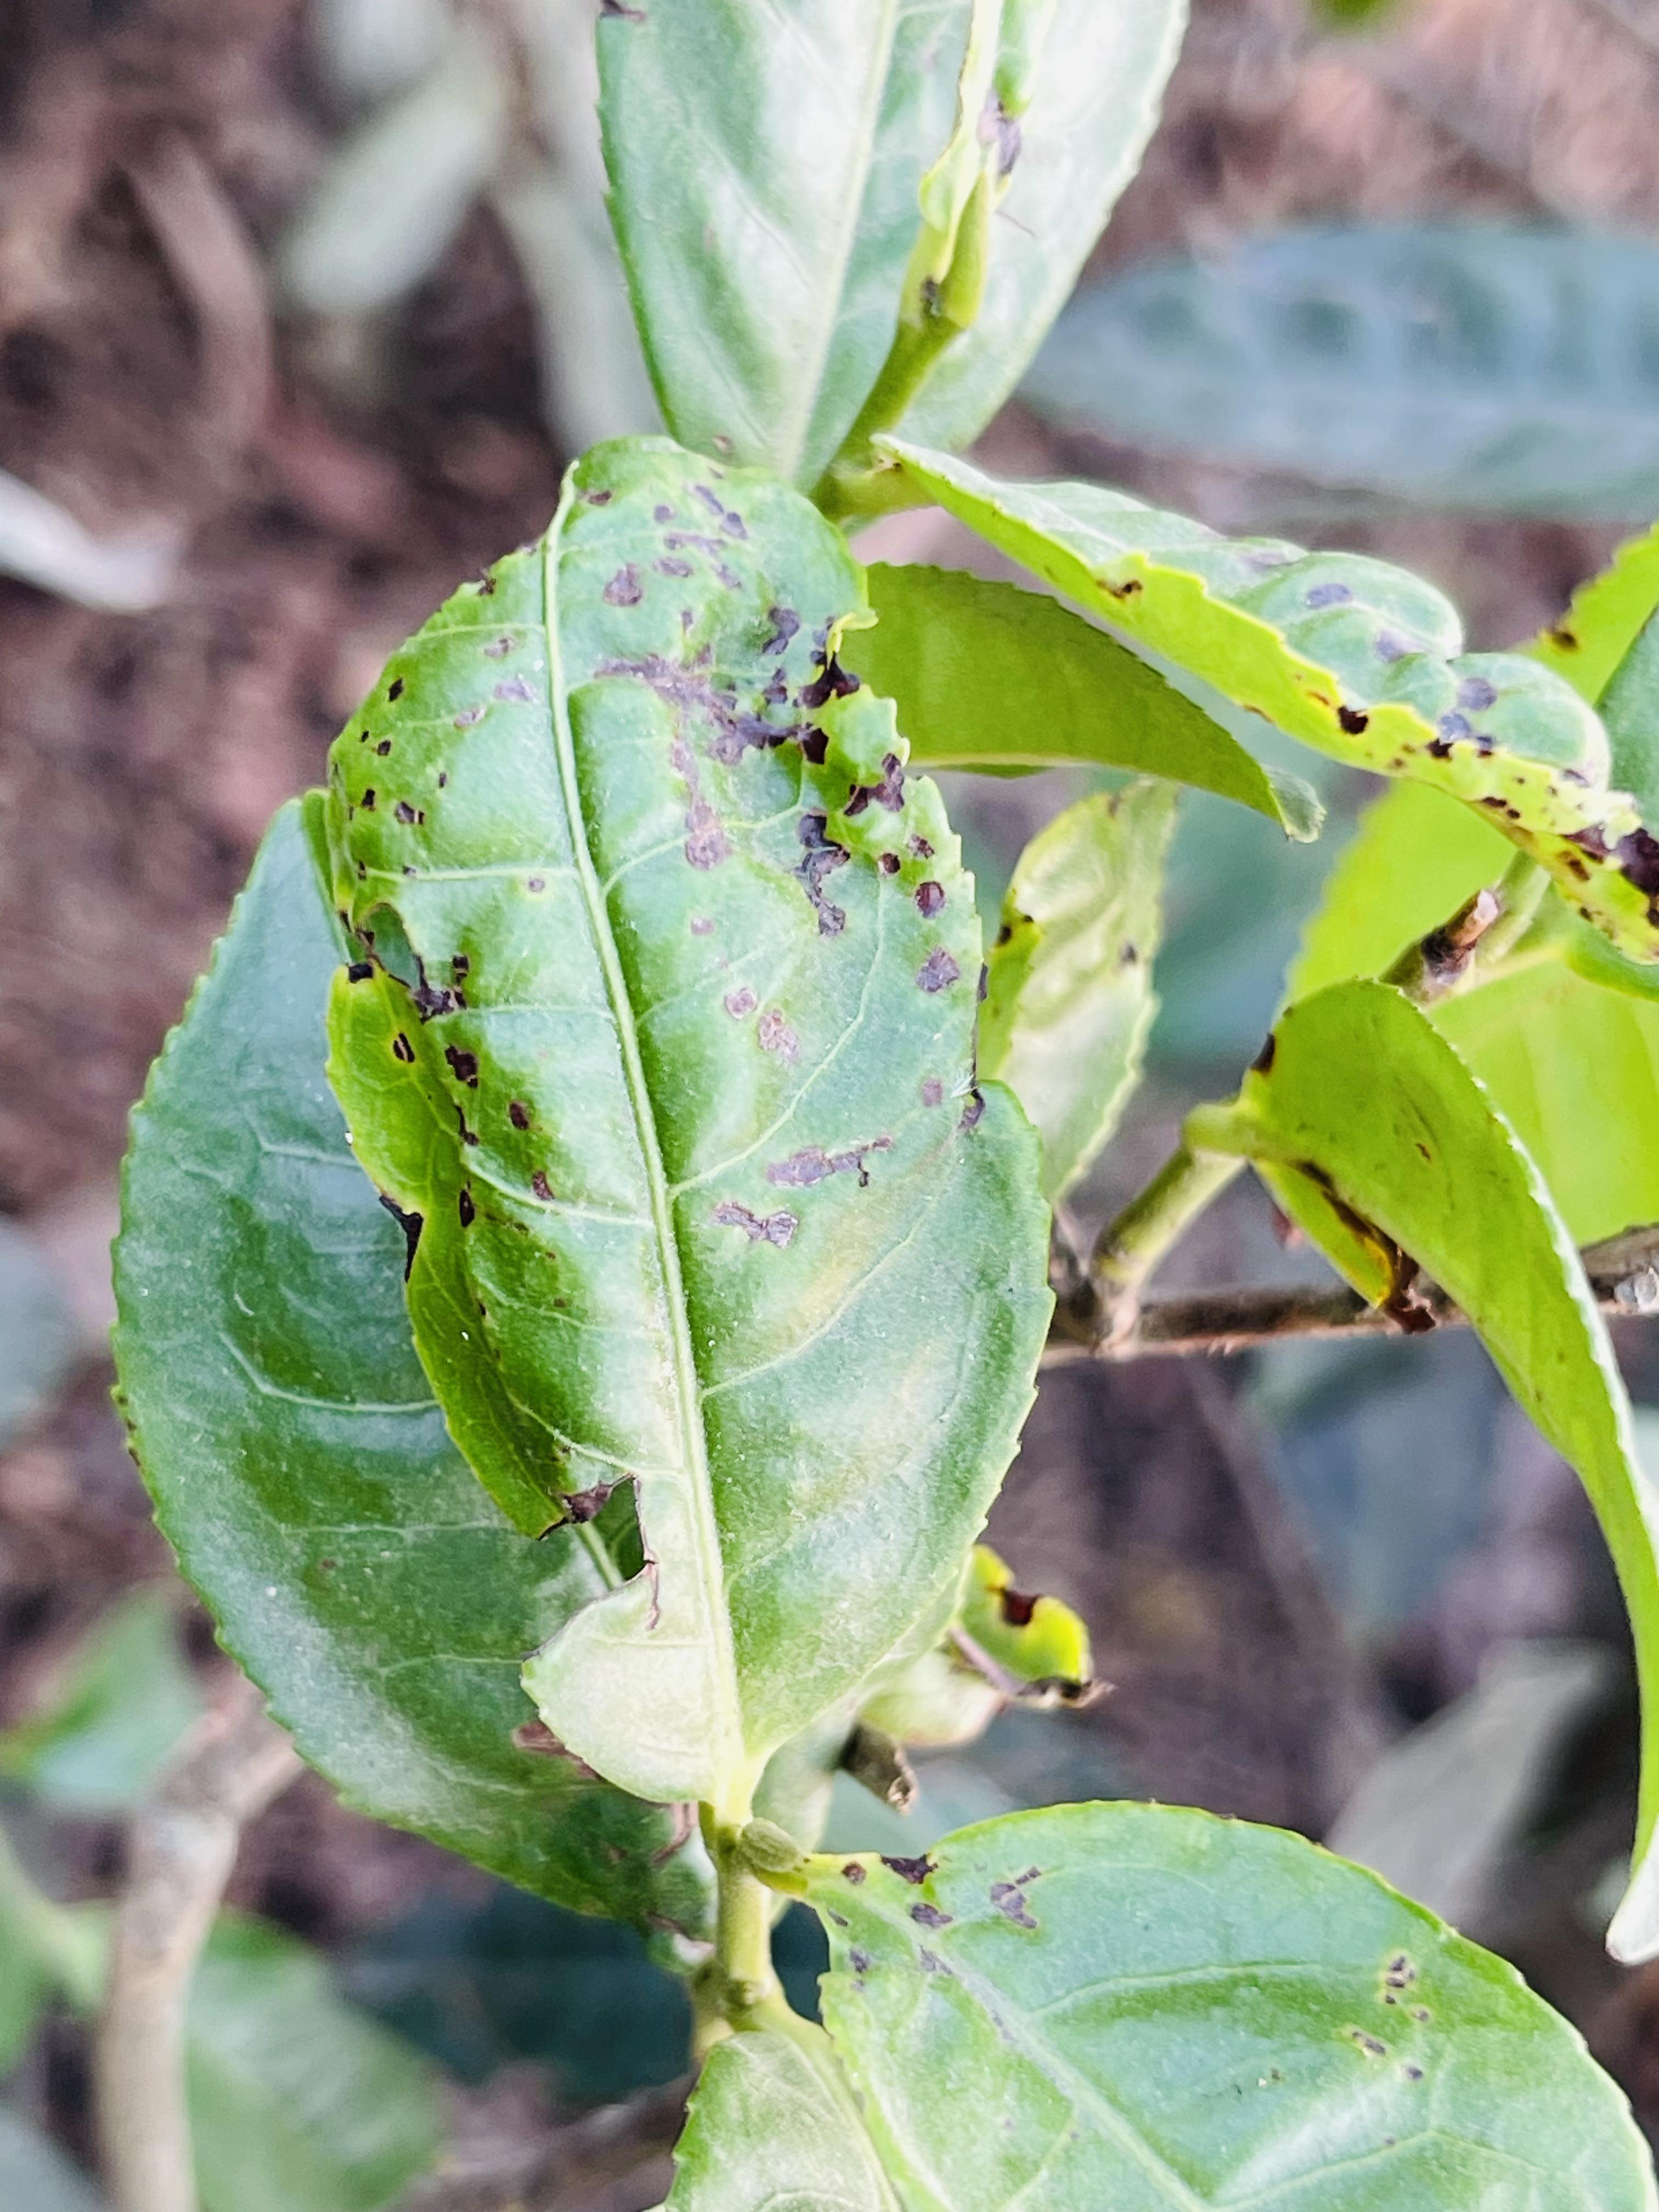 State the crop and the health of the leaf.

tea, helopeltis
